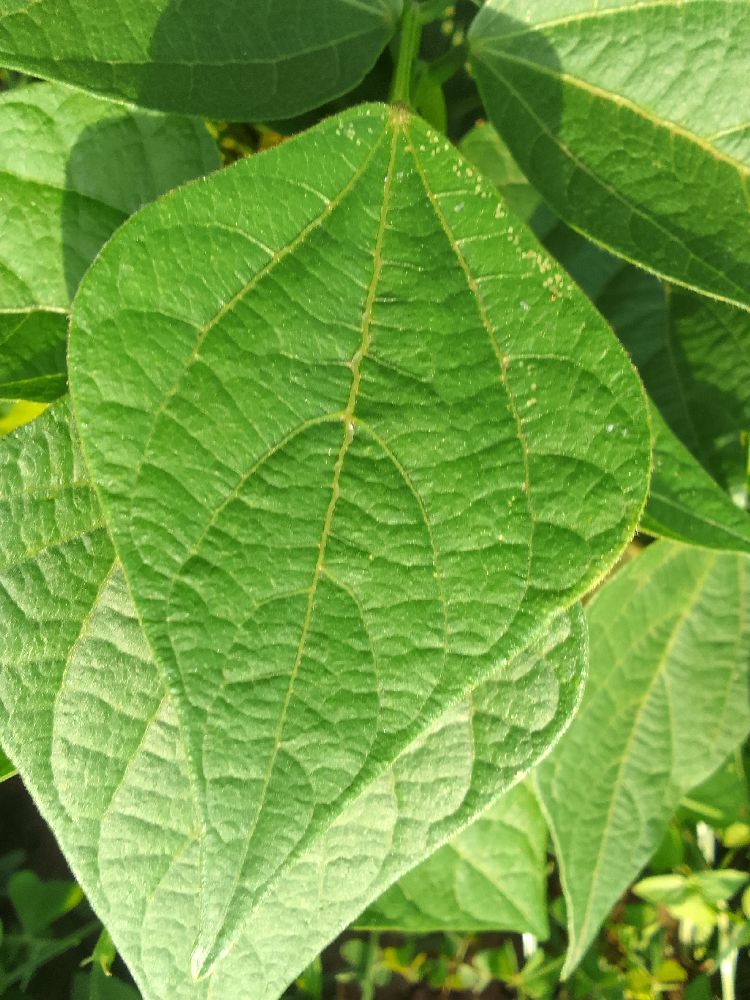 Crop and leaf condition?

common bean, healthy
